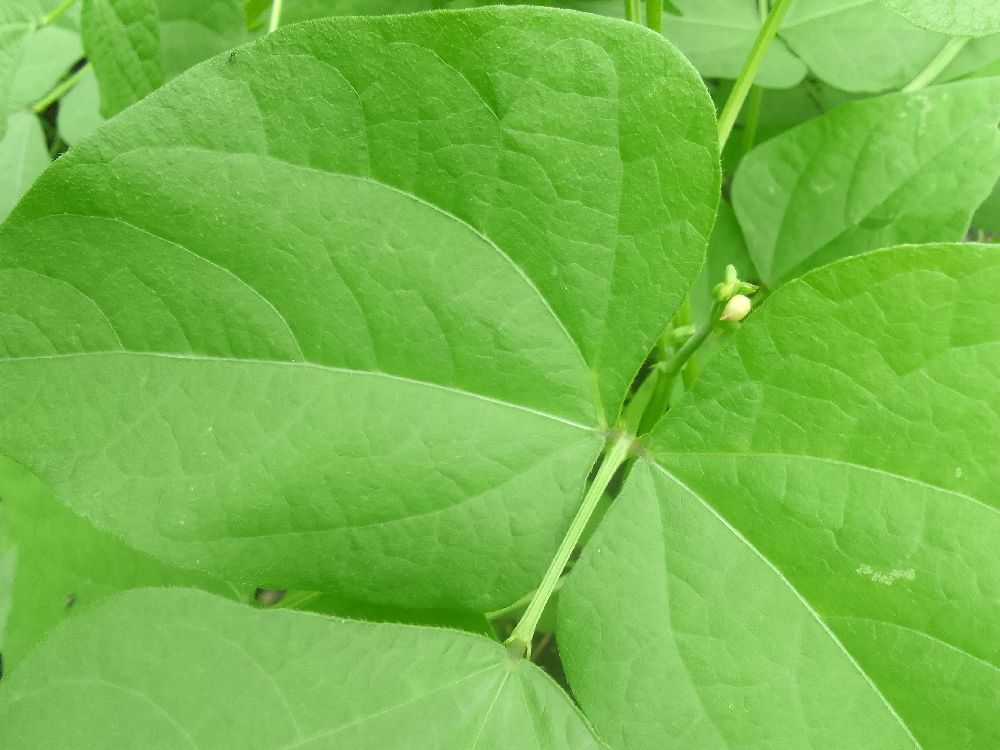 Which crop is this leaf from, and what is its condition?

common bean, healthy
